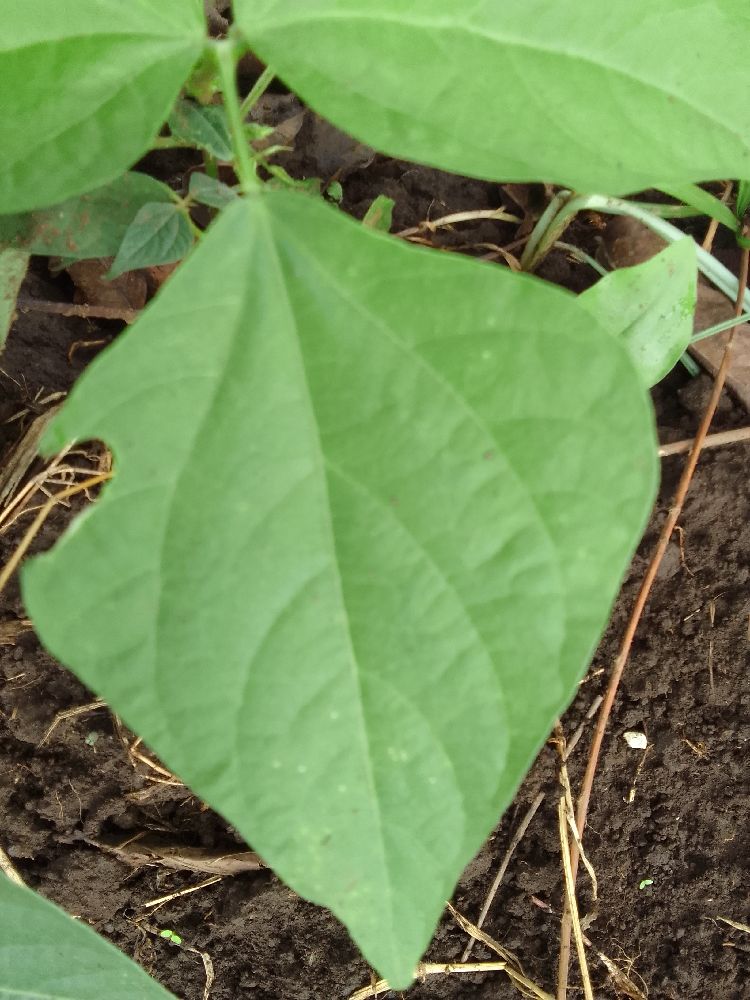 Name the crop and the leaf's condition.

common bean, healthy
